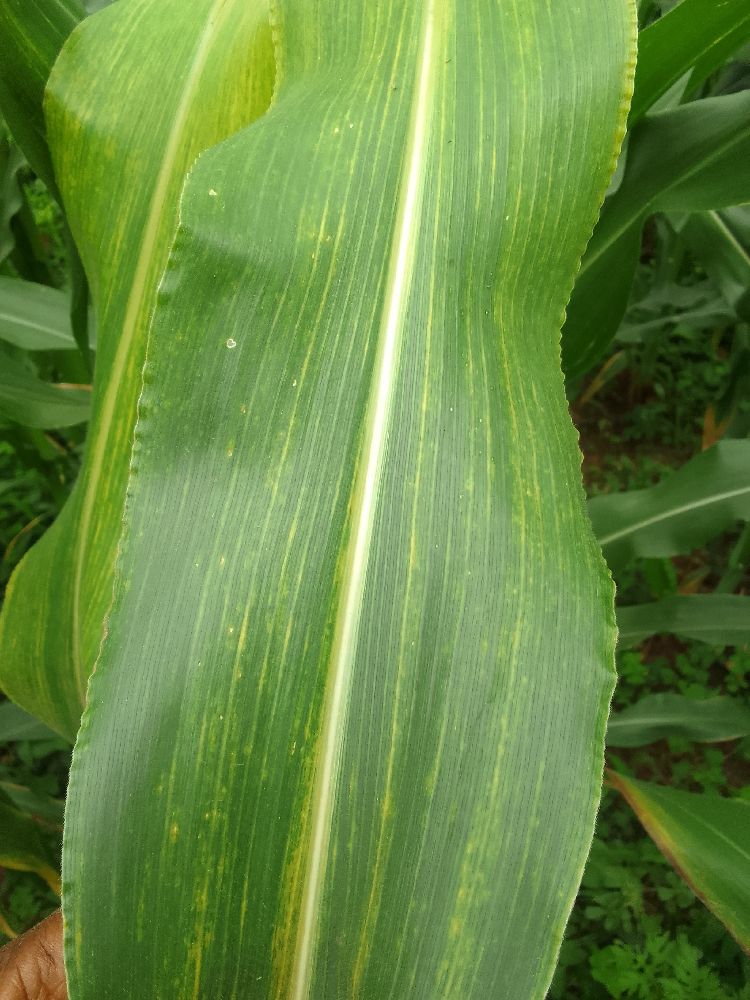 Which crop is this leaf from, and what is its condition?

maize, maize lethal necrosis
